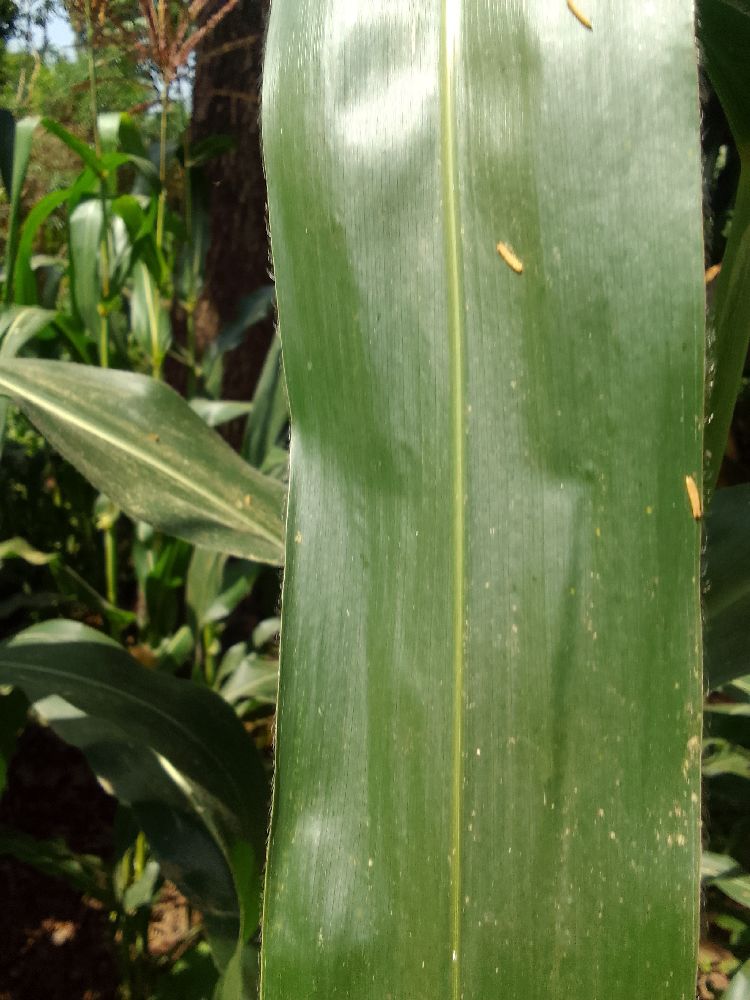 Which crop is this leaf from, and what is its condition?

maize, healthy
